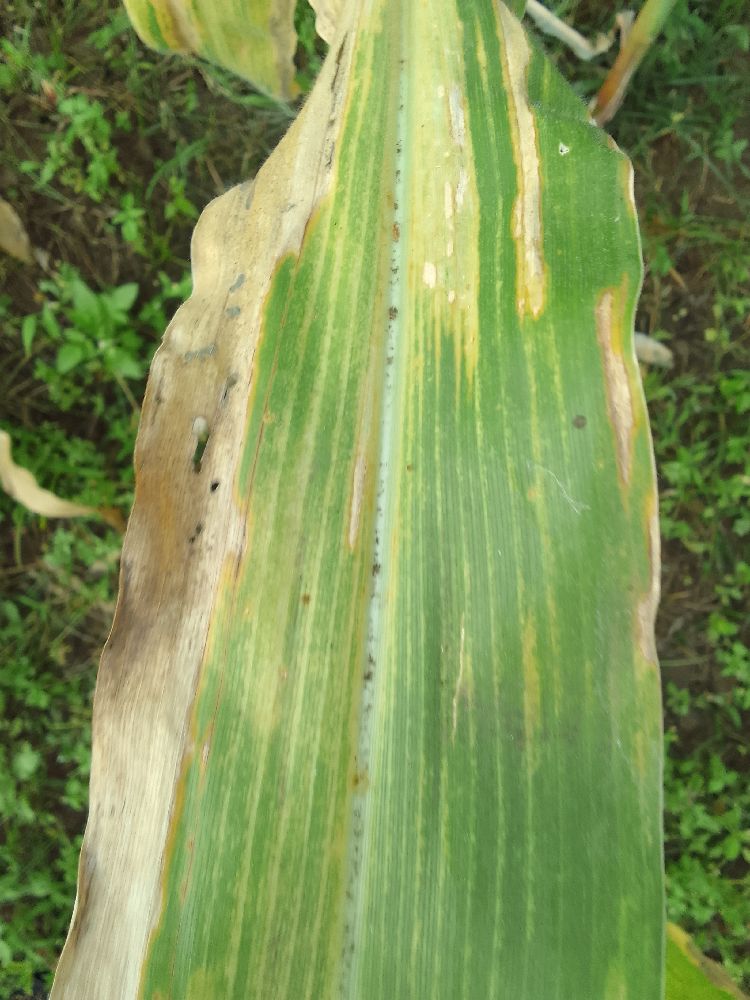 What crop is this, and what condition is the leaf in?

maize, maize lethal necrosis
